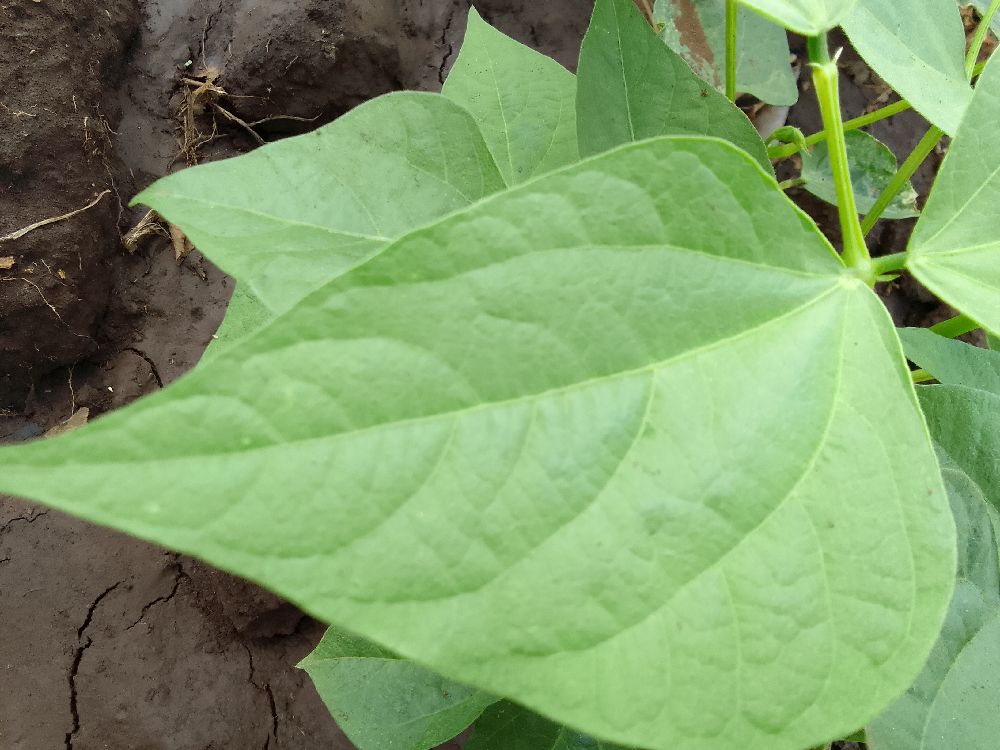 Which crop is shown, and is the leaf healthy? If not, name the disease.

common bean, healthy
